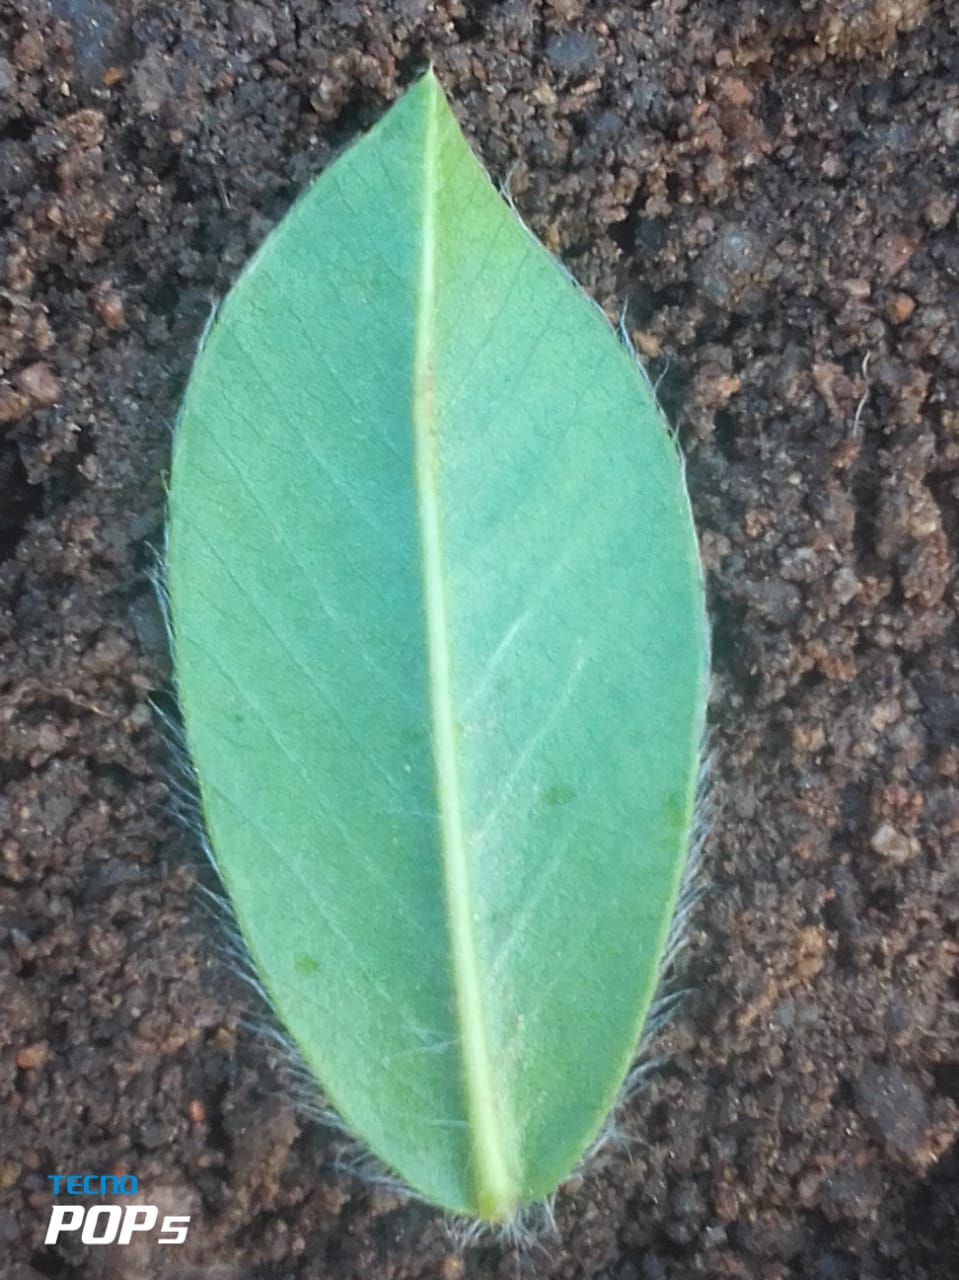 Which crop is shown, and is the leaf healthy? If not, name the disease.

peanut, healthy leaves
